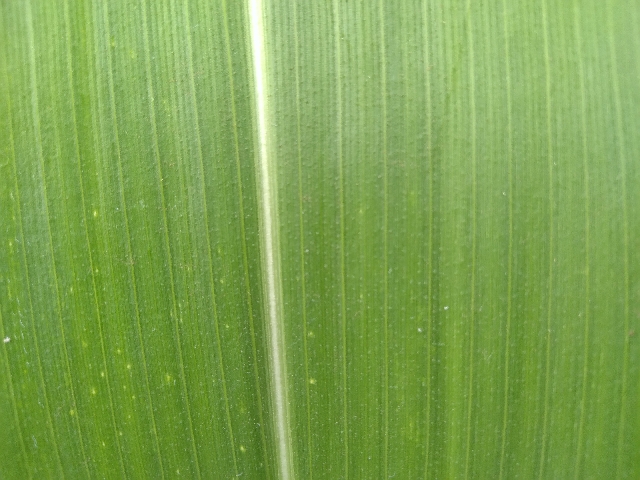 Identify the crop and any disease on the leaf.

maize, healthy
